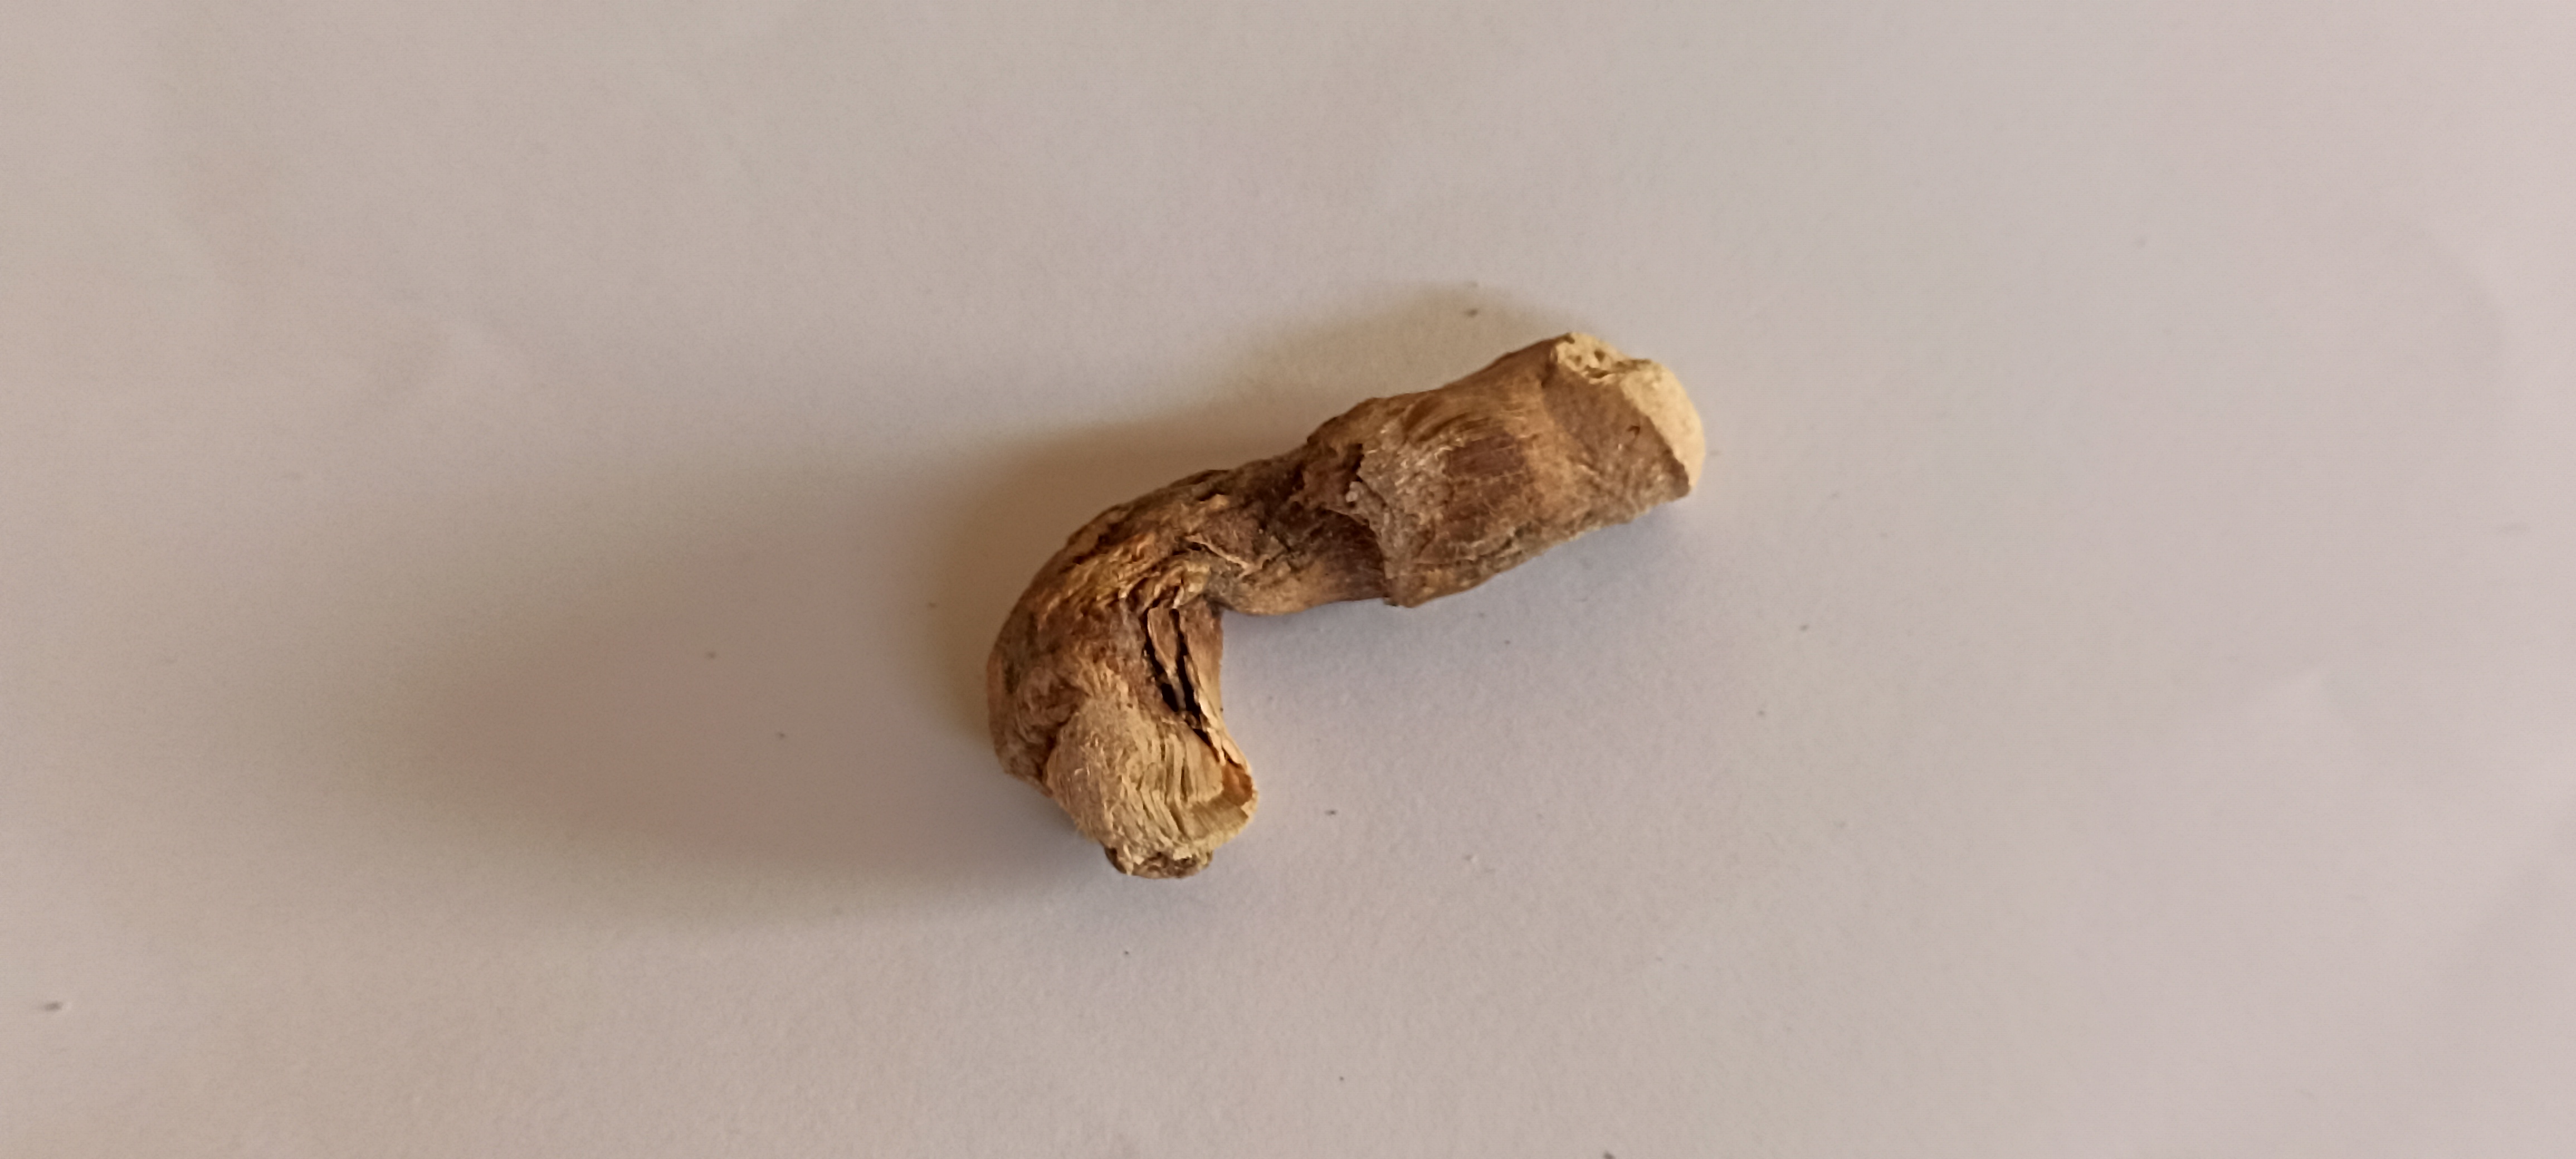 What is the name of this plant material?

vekhand
